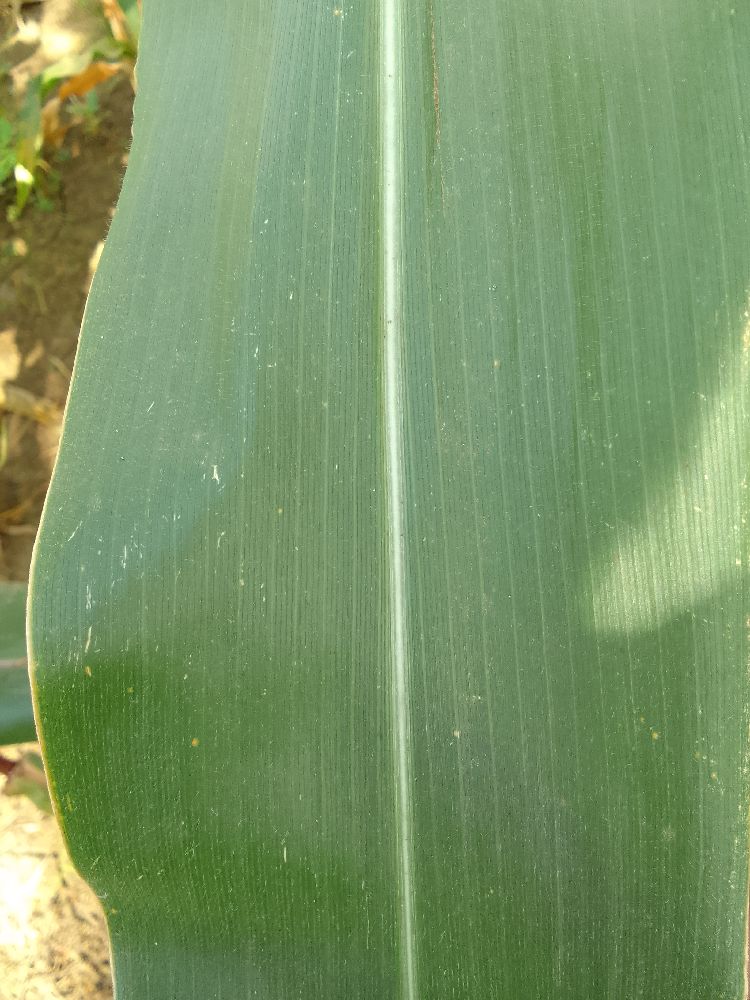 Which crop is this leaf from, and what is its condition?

maize, healthy
